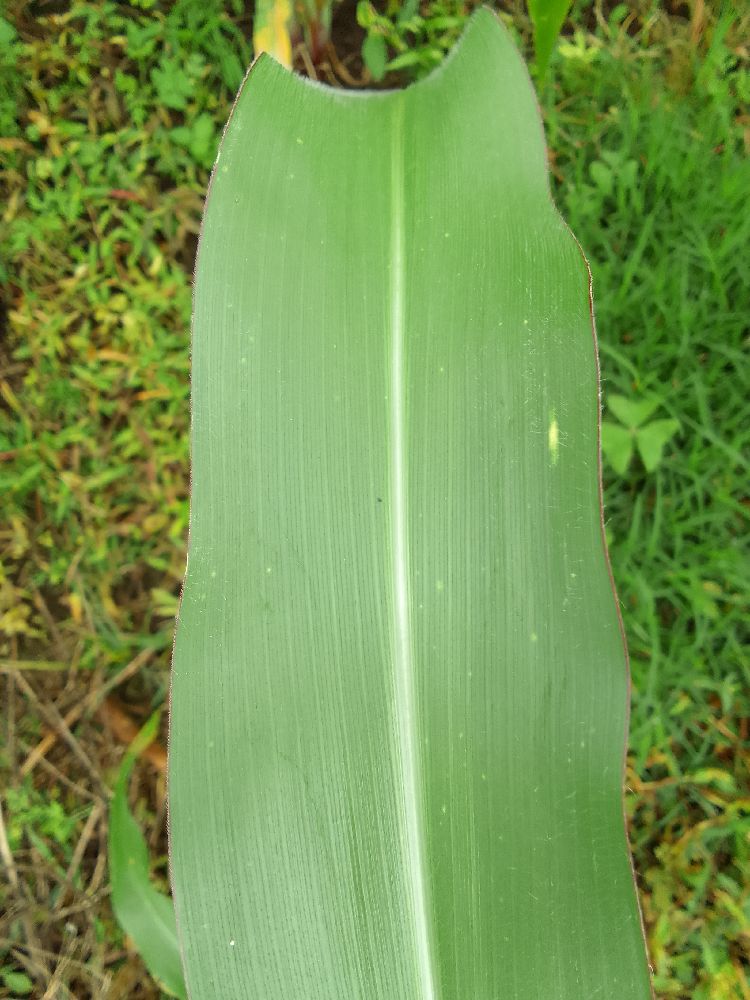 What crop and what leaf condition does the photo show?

maize, healthy
